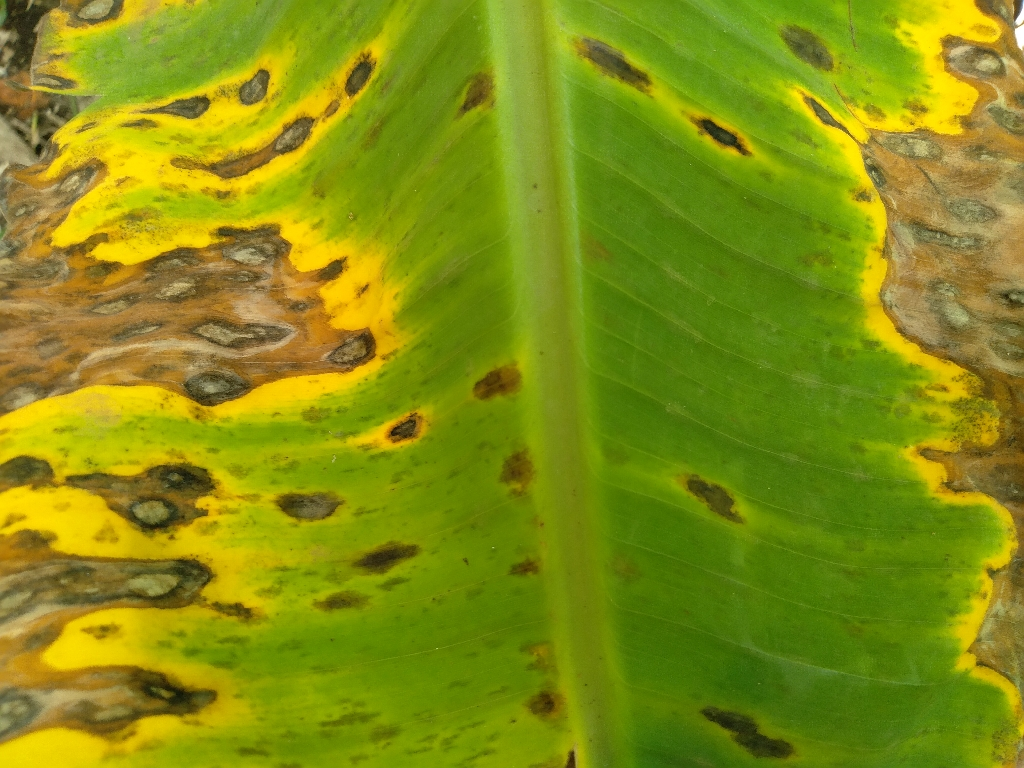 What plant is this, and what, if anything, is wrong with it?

banana, black sigatoka
